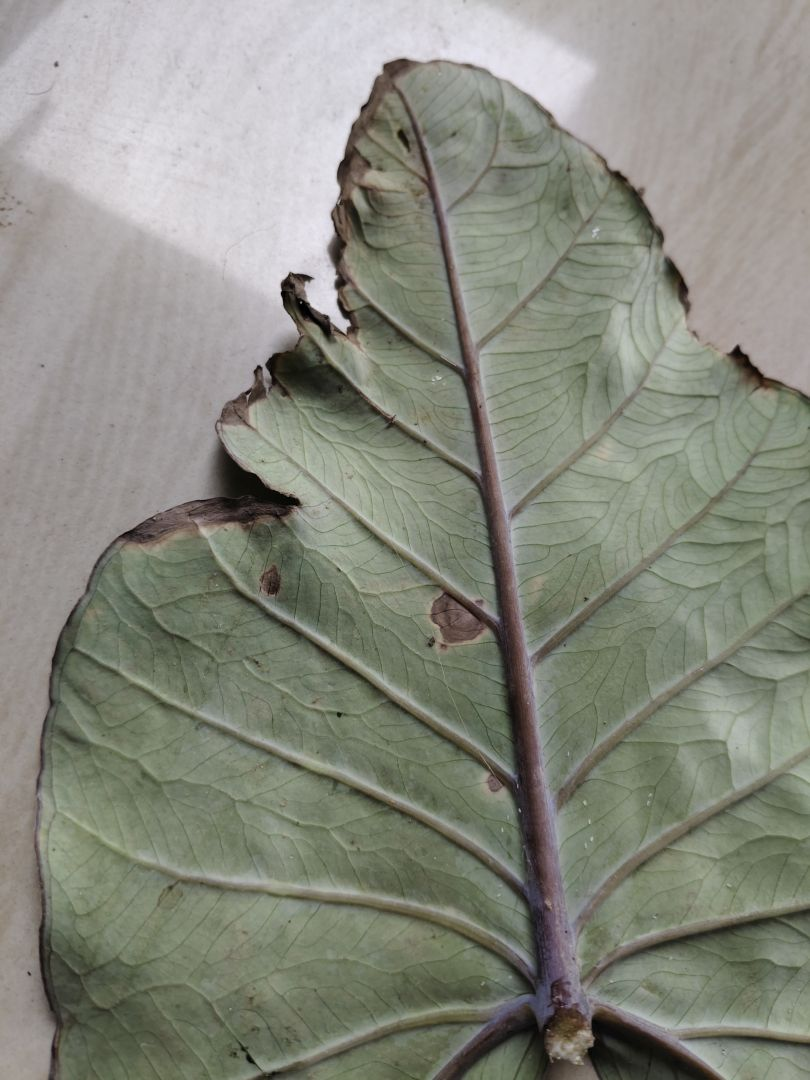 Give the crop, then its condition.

taro, leaf blight
